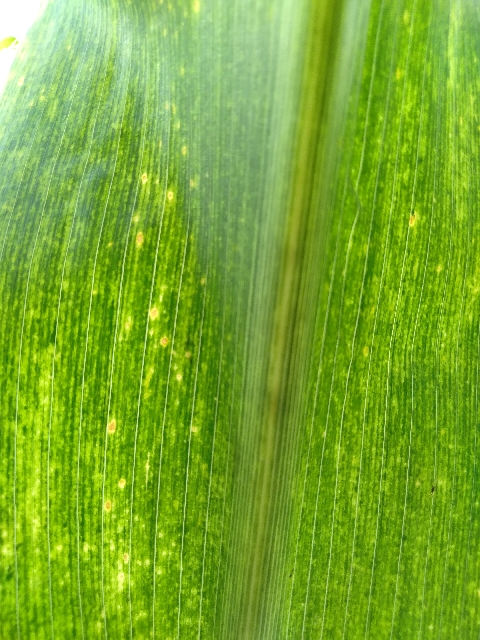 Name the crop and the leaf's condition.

maize, maize streak virus
